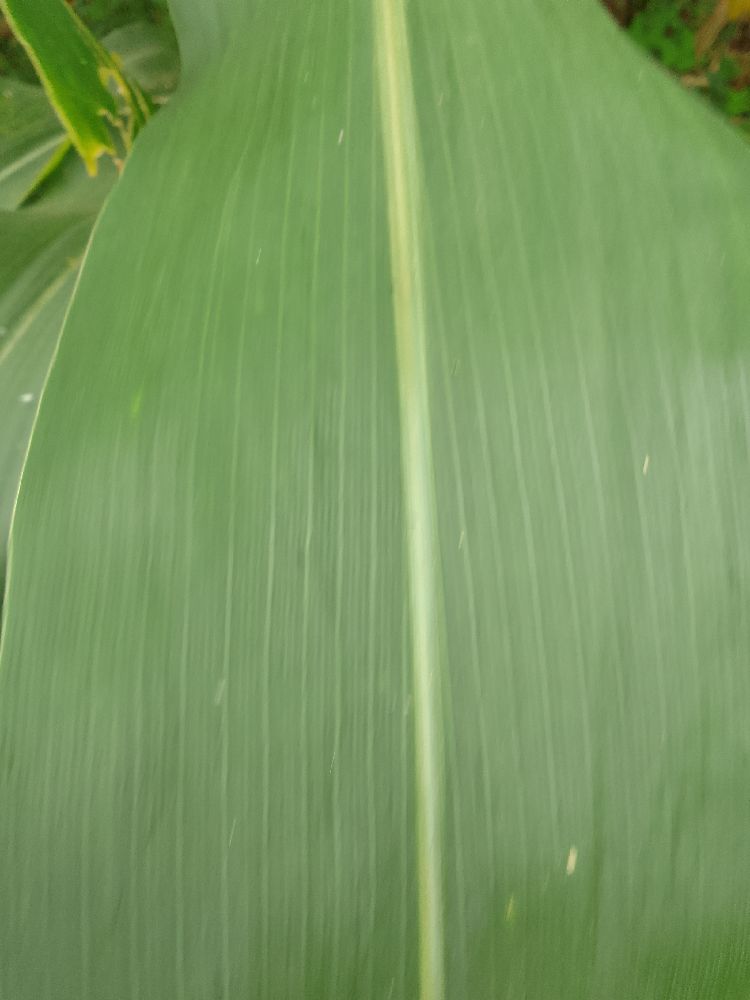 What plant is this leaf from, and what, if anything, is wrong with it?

maize, healthy
